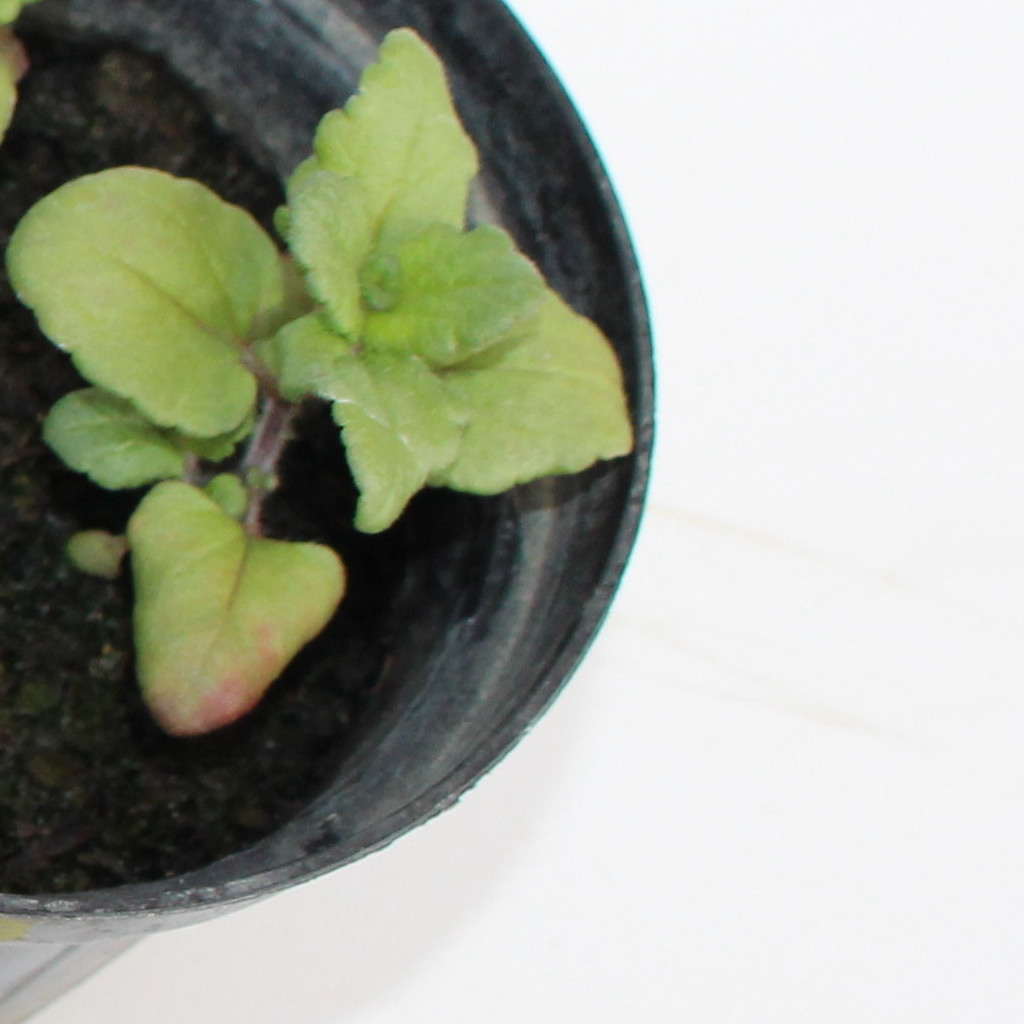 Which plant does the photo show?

Veronica persica
